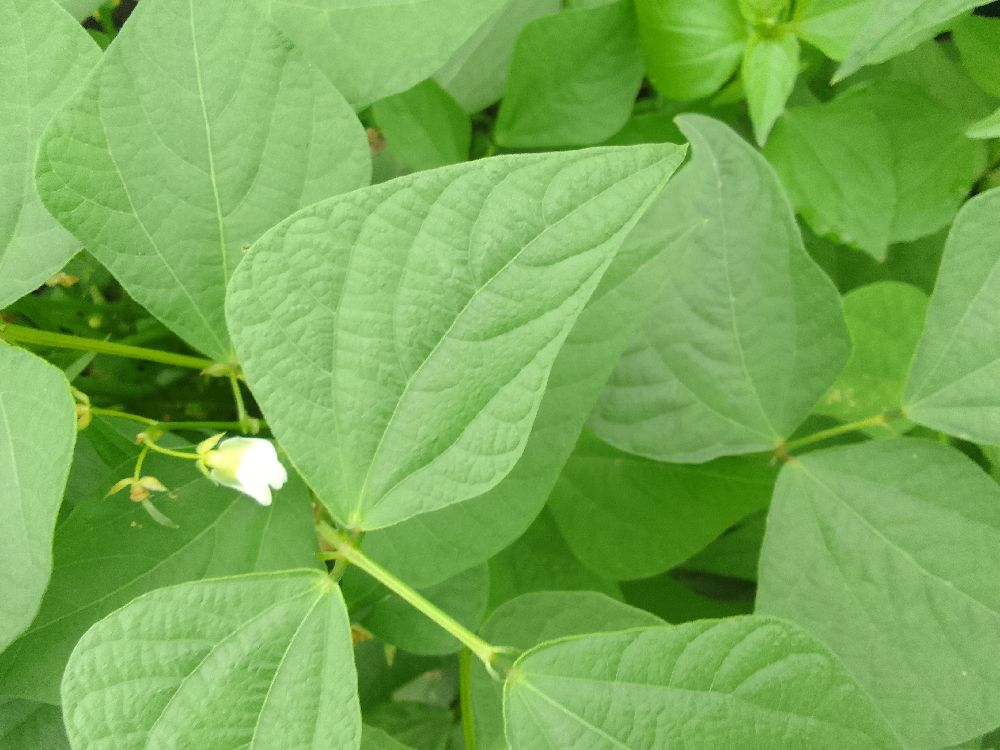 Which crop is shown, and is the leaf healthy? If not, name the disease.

common bean, healthy
